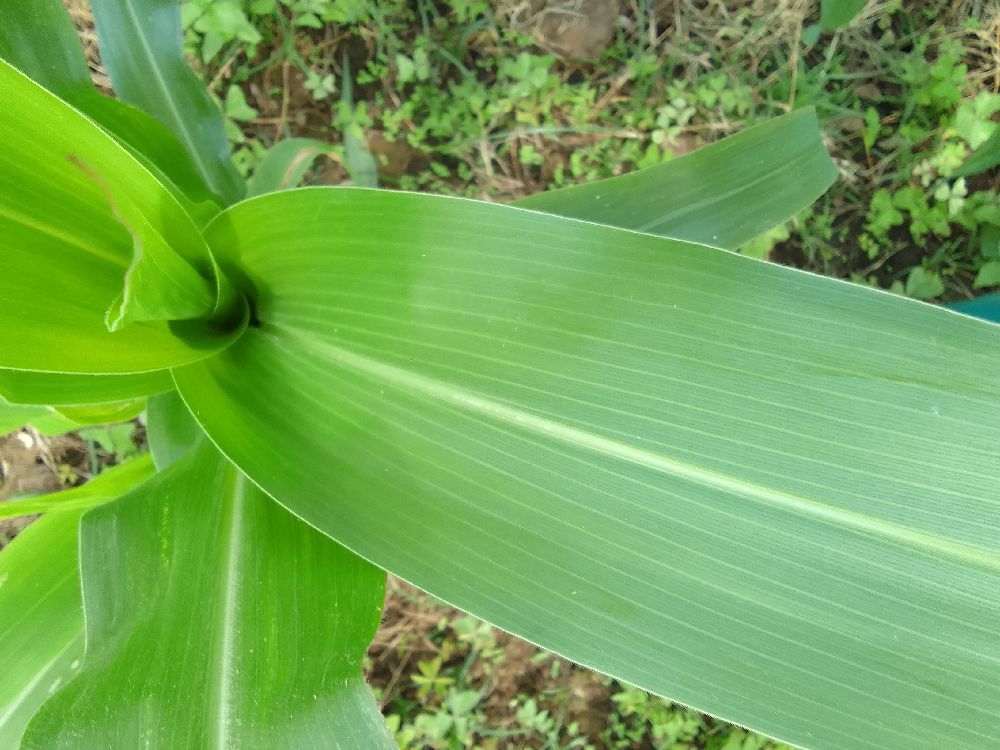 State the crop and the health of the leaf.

maize, healthy
